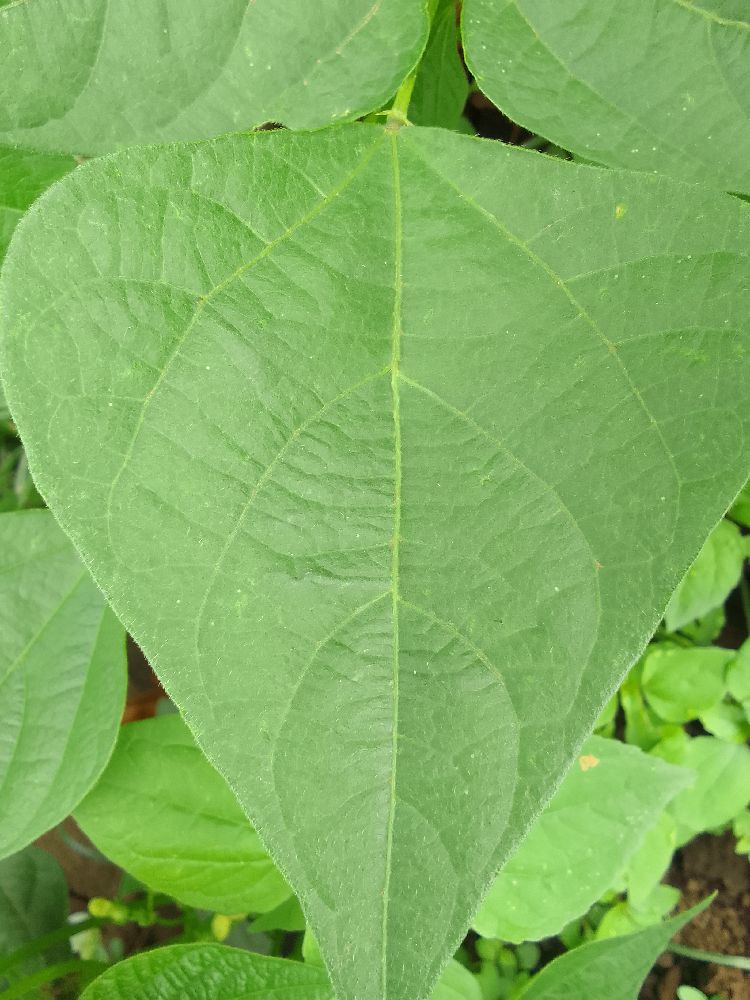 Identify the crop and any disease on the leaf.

common bean, healthy
